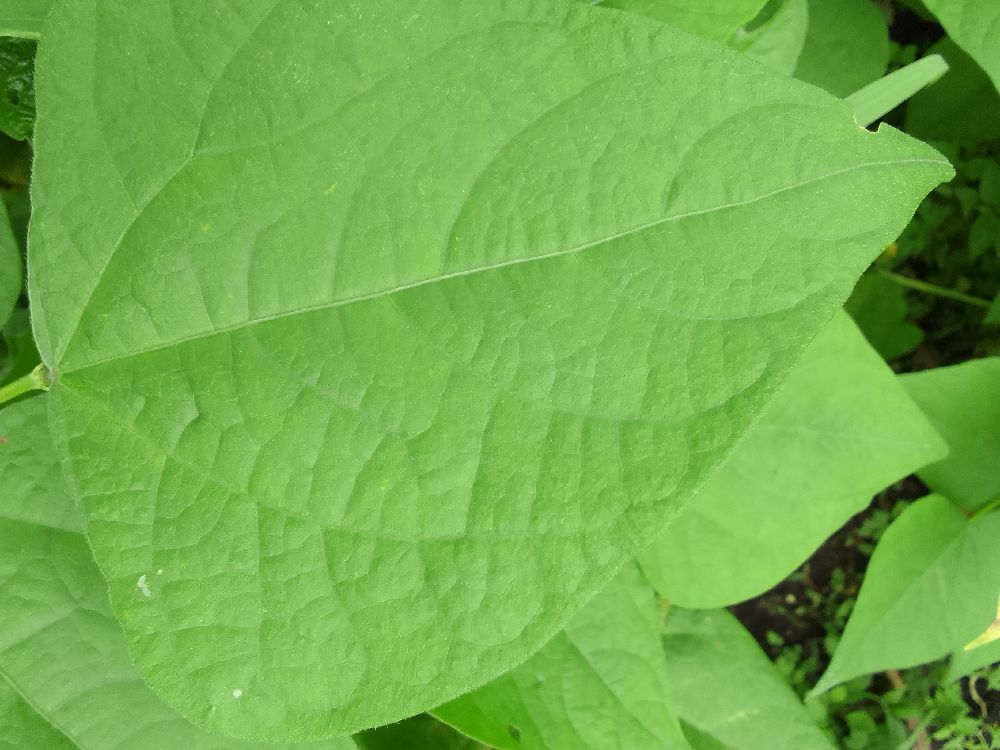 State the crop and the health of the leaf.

common bean, healthy
